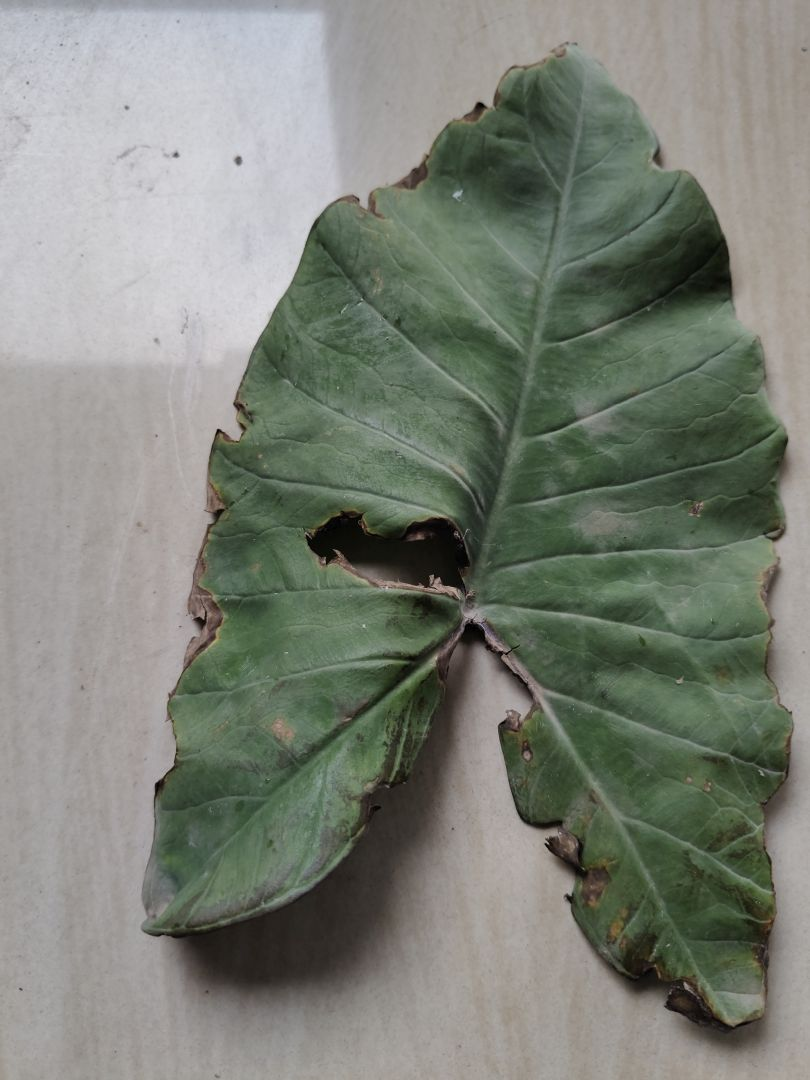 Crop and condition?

taro, leaf blight
